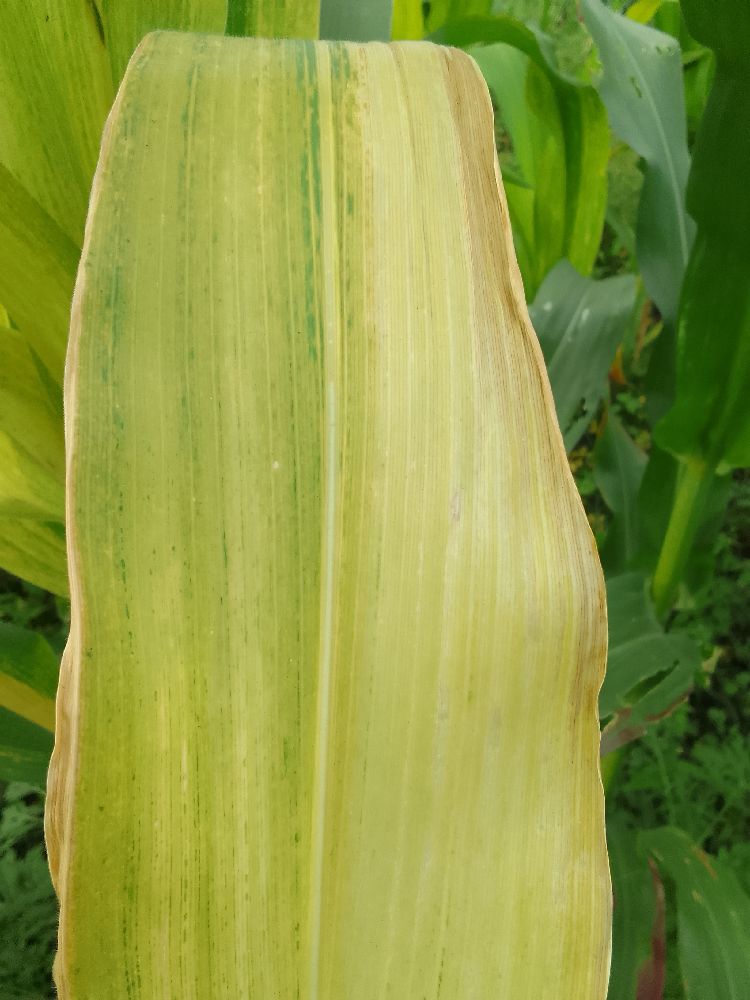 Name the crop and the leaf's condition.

maize, maize lethal necrosis
